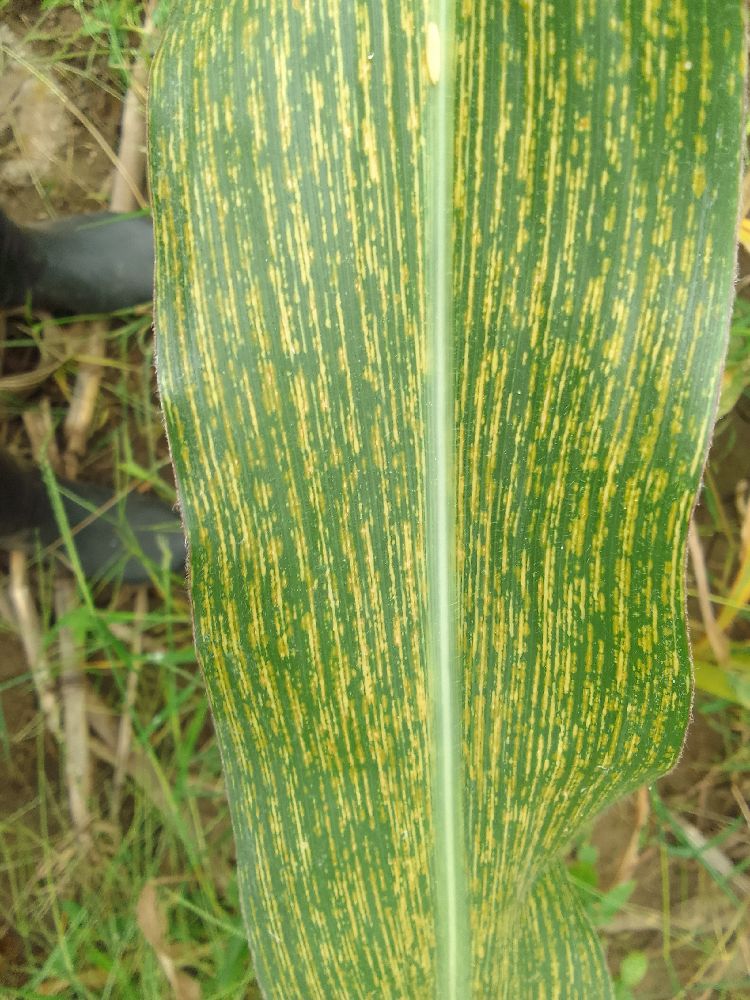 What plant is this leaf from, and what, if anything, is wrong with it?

maize, maize streak virus
